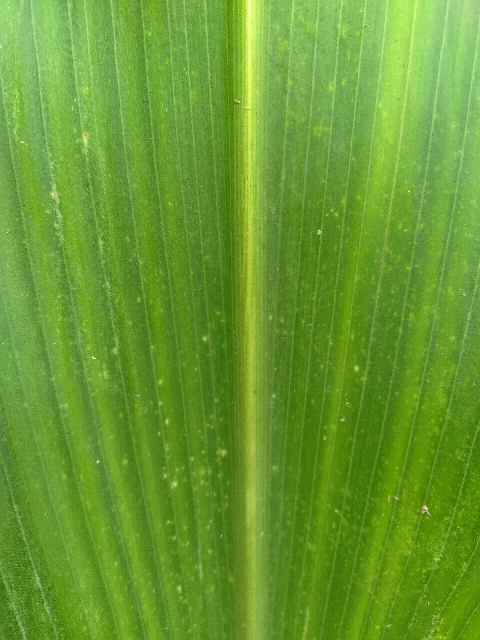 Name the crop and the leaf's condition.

maize, maize lethal necrosis
